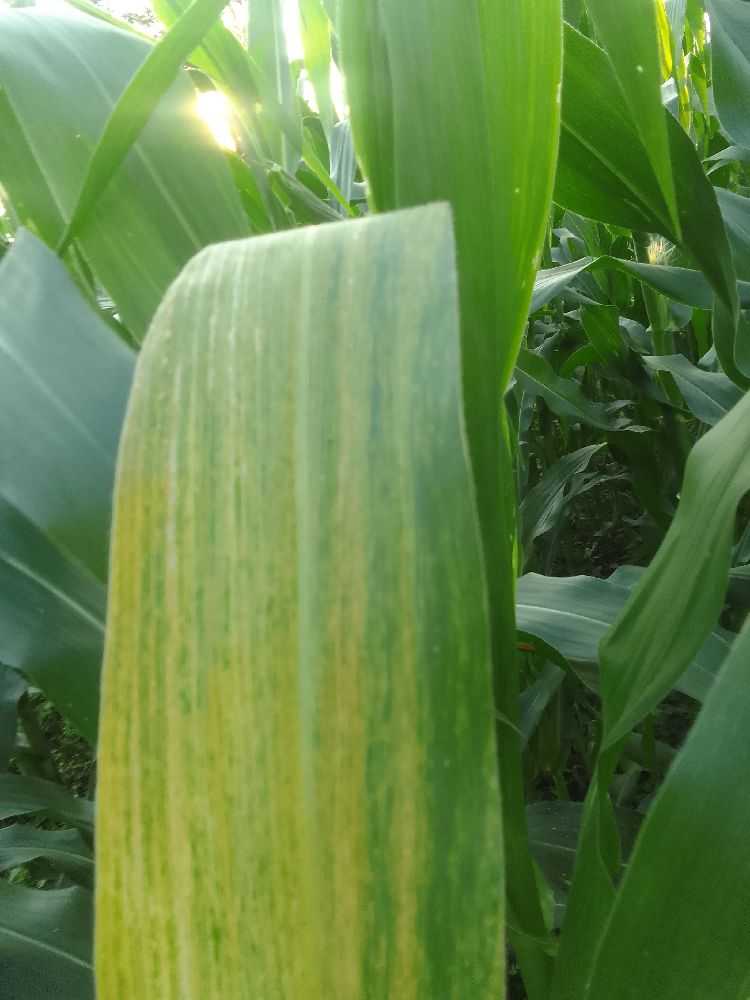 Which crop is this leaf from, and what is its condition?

maize, maize lethal necrosis
